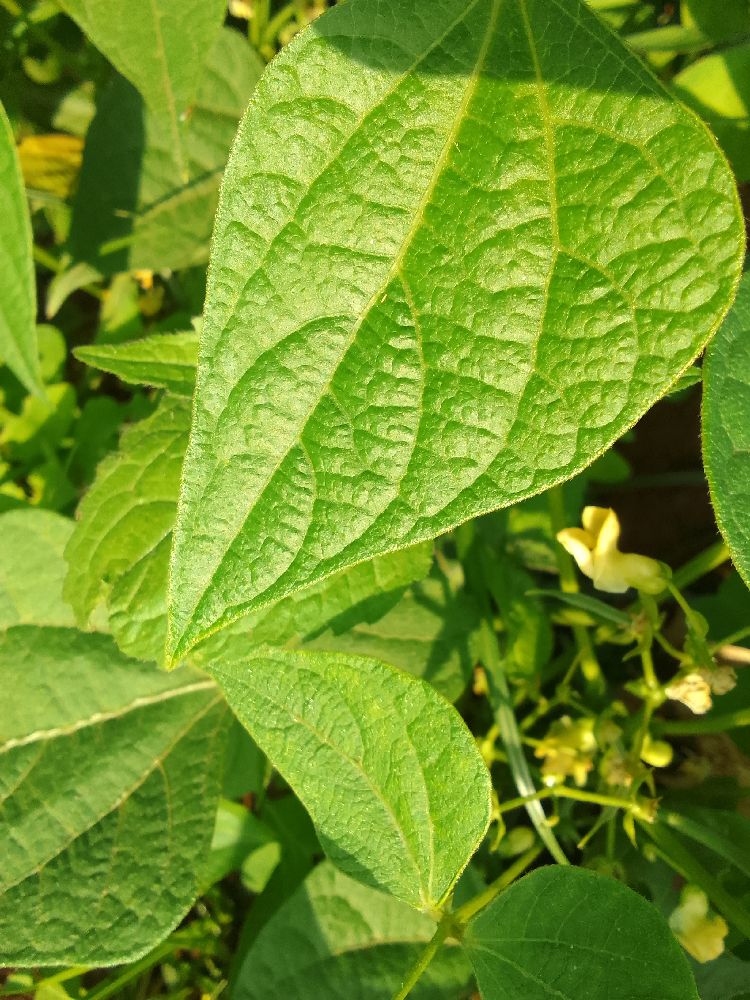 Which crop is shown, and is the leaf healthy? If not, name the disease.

common bean, healthy
